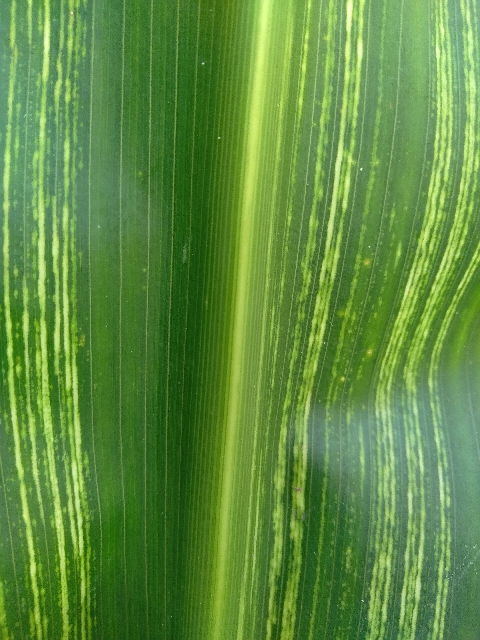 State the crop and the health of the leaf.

maize, maize streak virus
